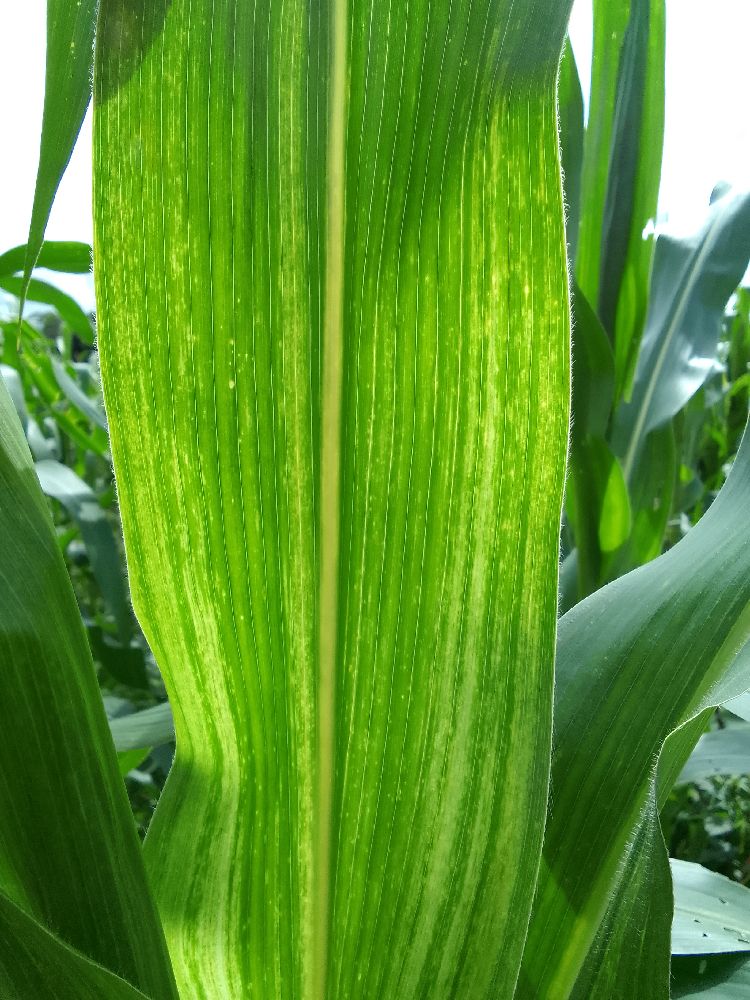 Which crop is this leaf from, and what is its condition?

maize, maize lethal necrosis
